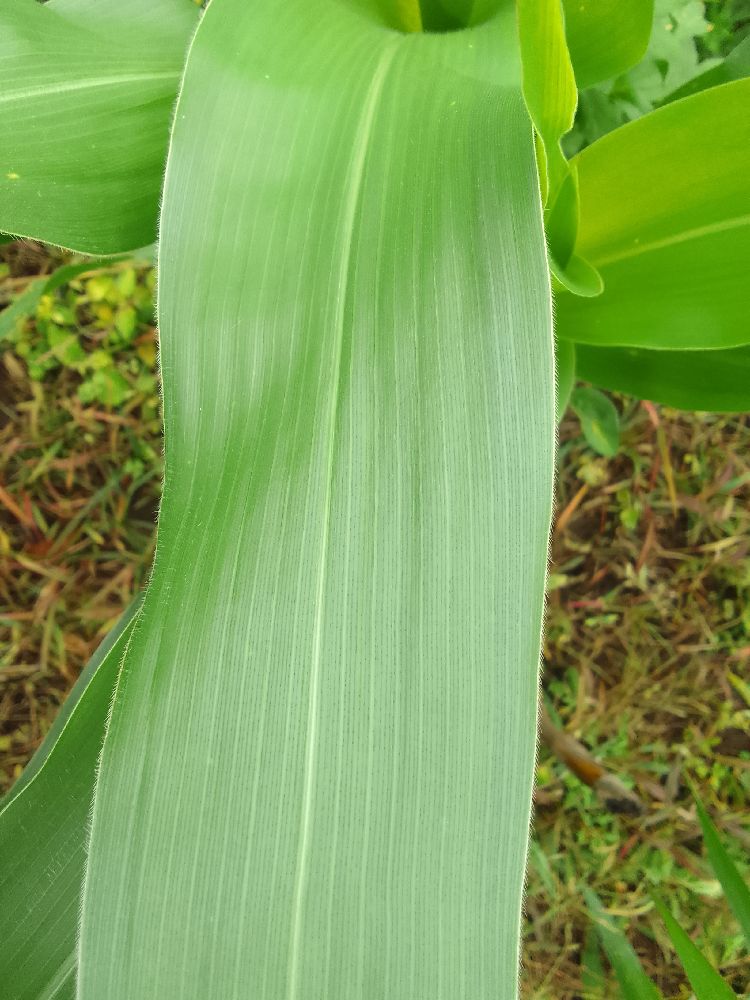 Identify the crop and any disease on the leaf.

maize, healthy
